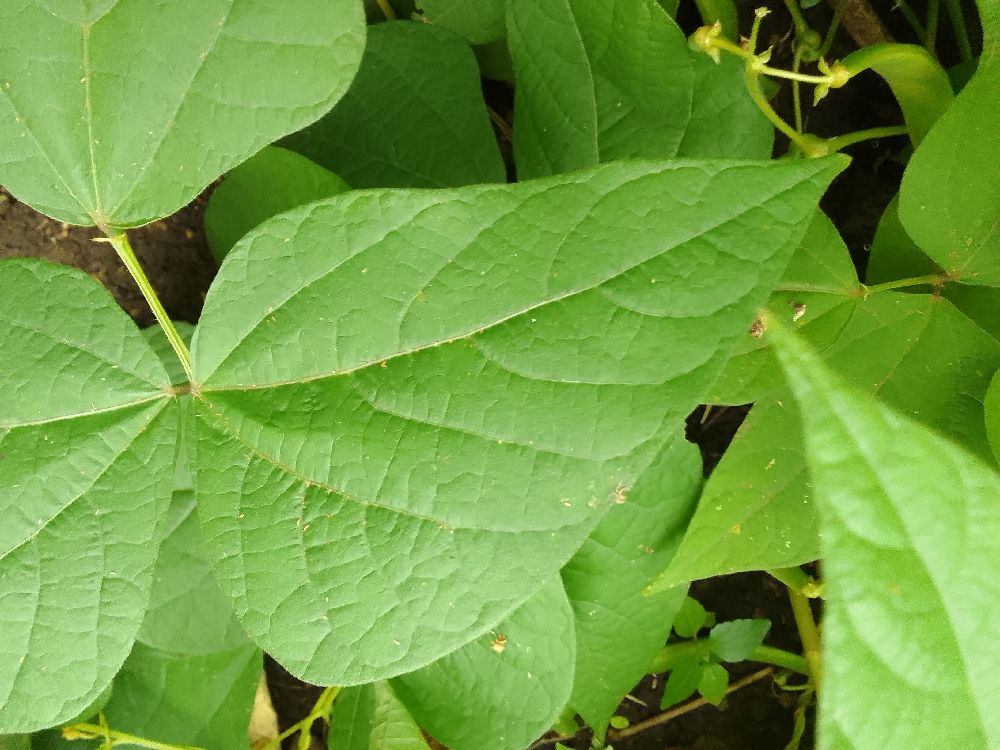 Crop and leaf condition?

common bean, healthy
